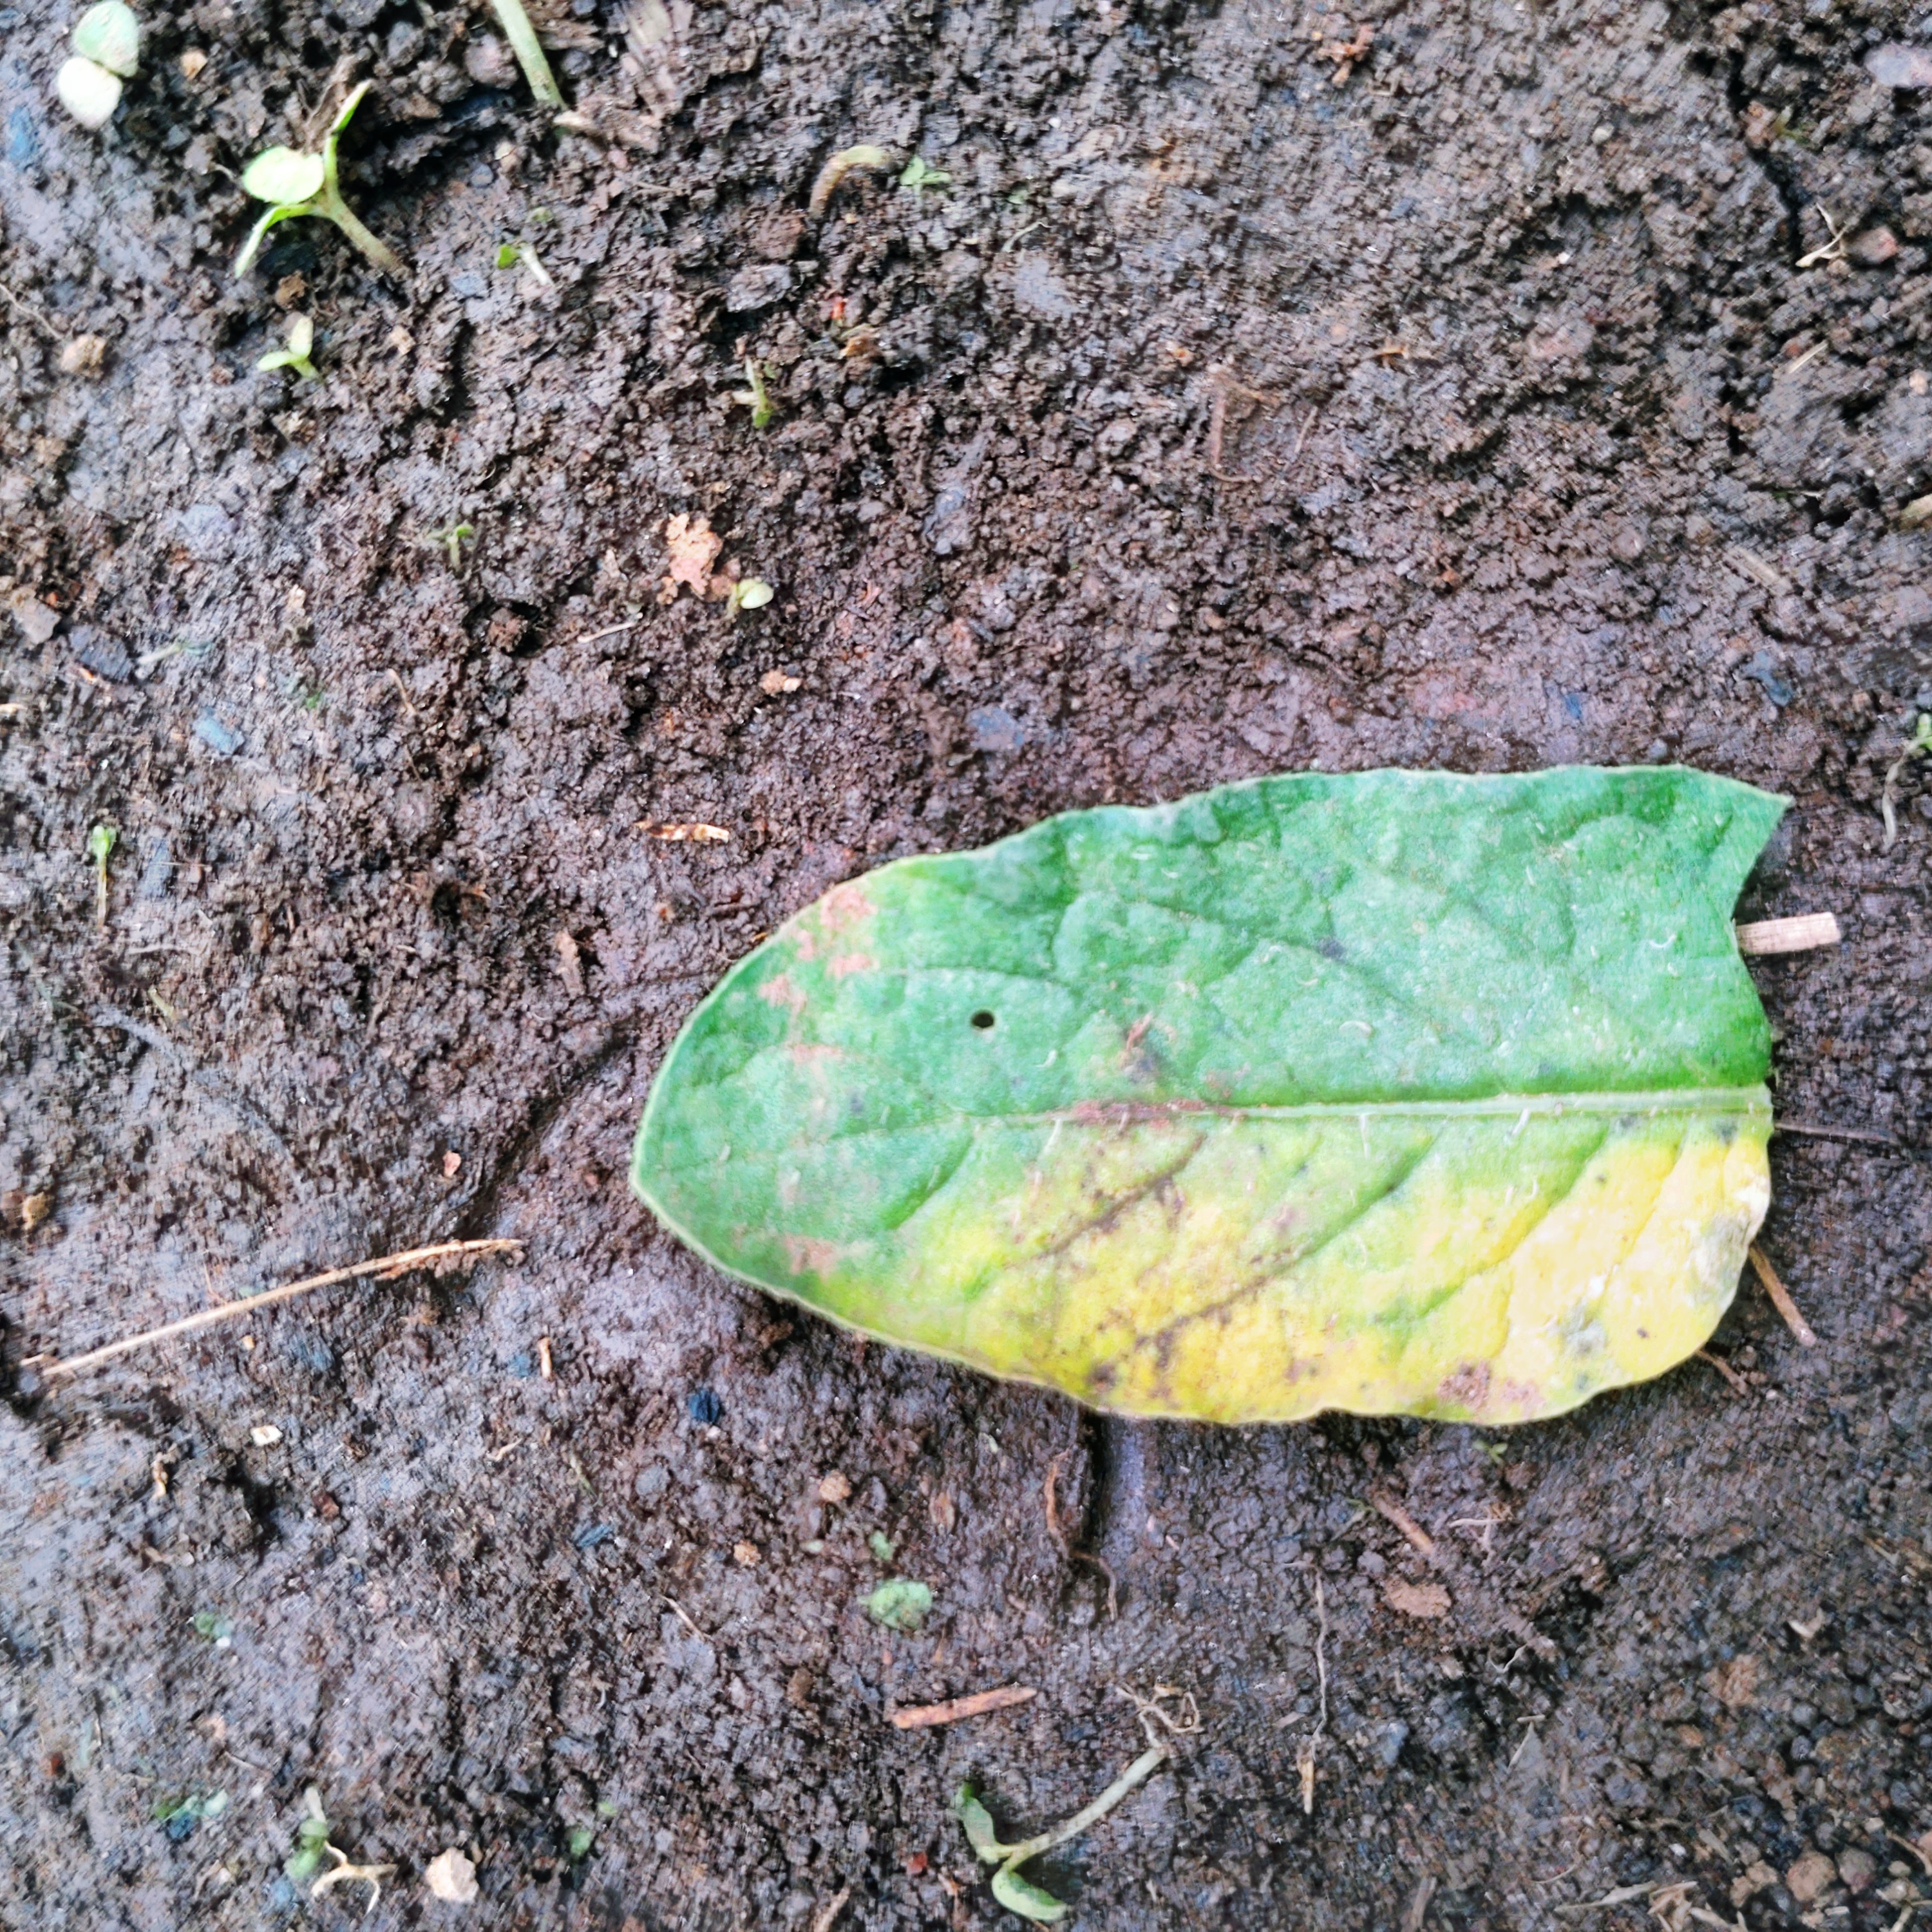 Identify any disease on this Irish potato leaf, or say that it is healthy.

late blight
